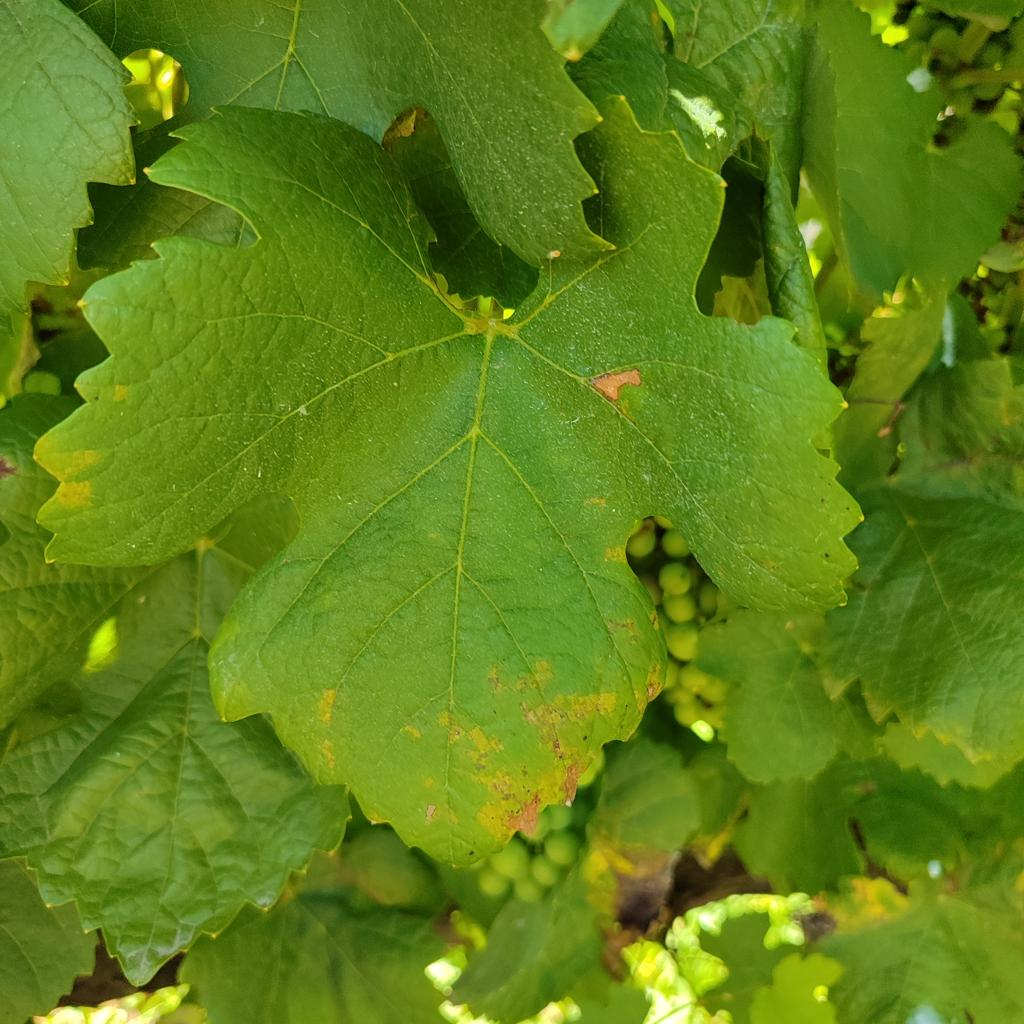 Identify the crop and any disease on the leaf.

grapevine, downy mildew
